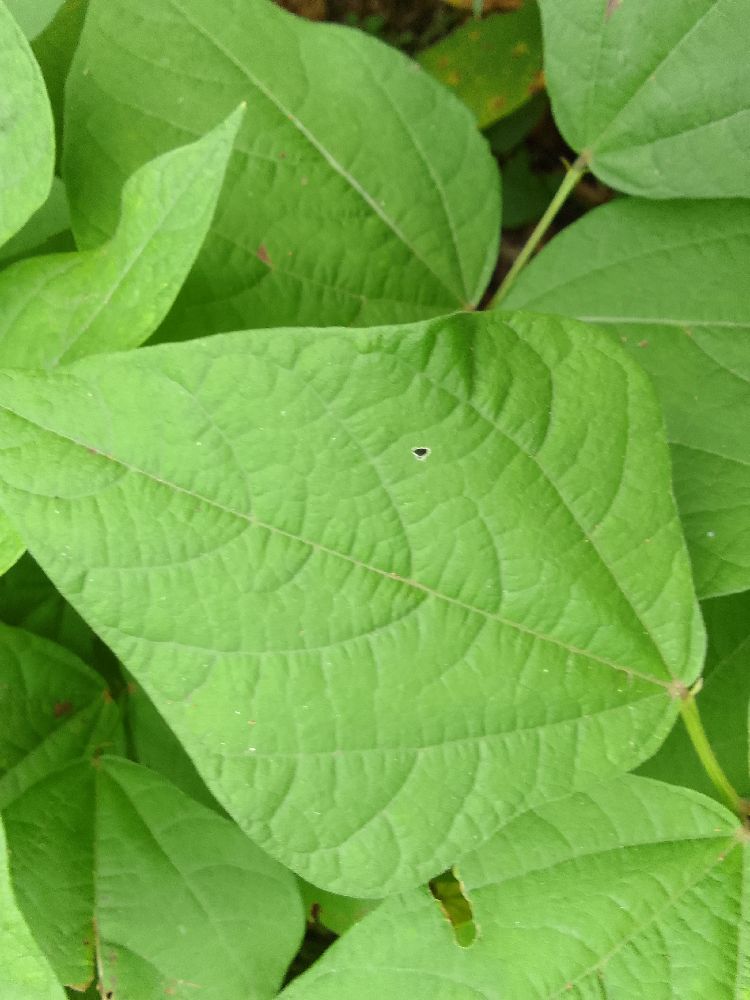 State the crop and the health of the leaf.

common bean, healthy
